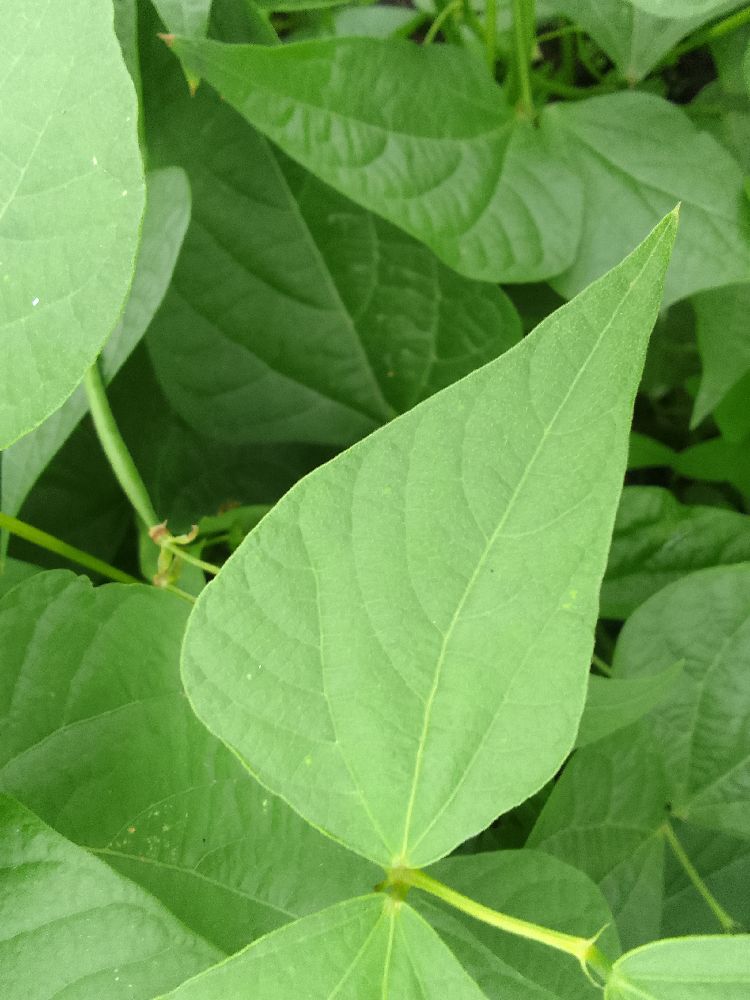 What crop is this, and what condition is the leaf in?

common bean, healthy
